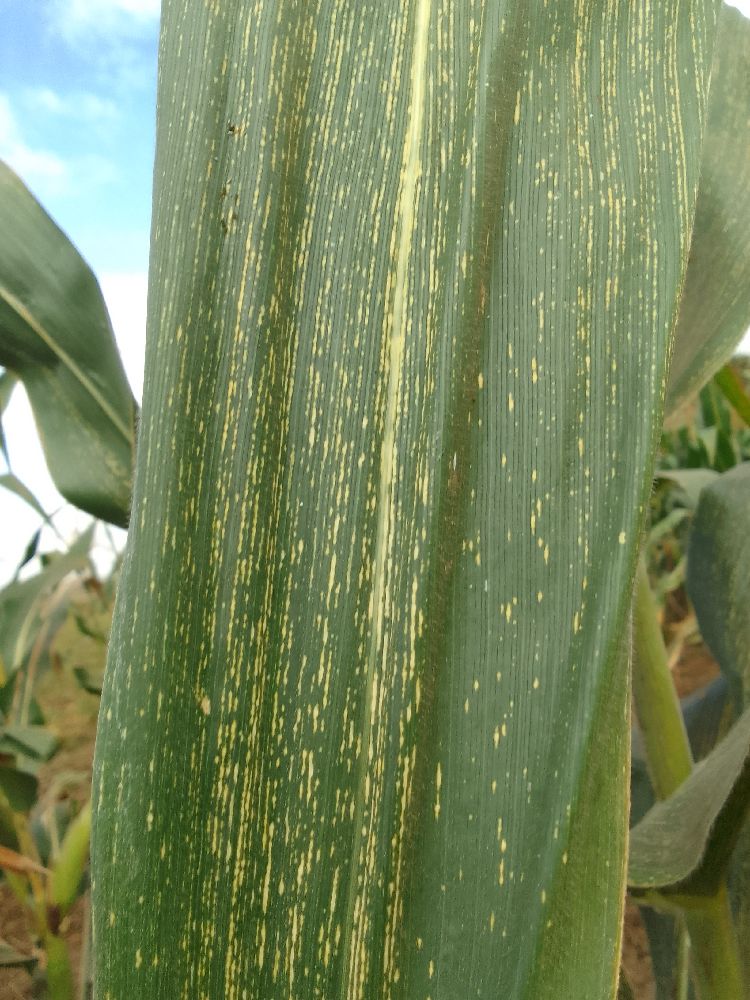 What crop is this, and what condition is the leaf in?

maize, maize streak virus
